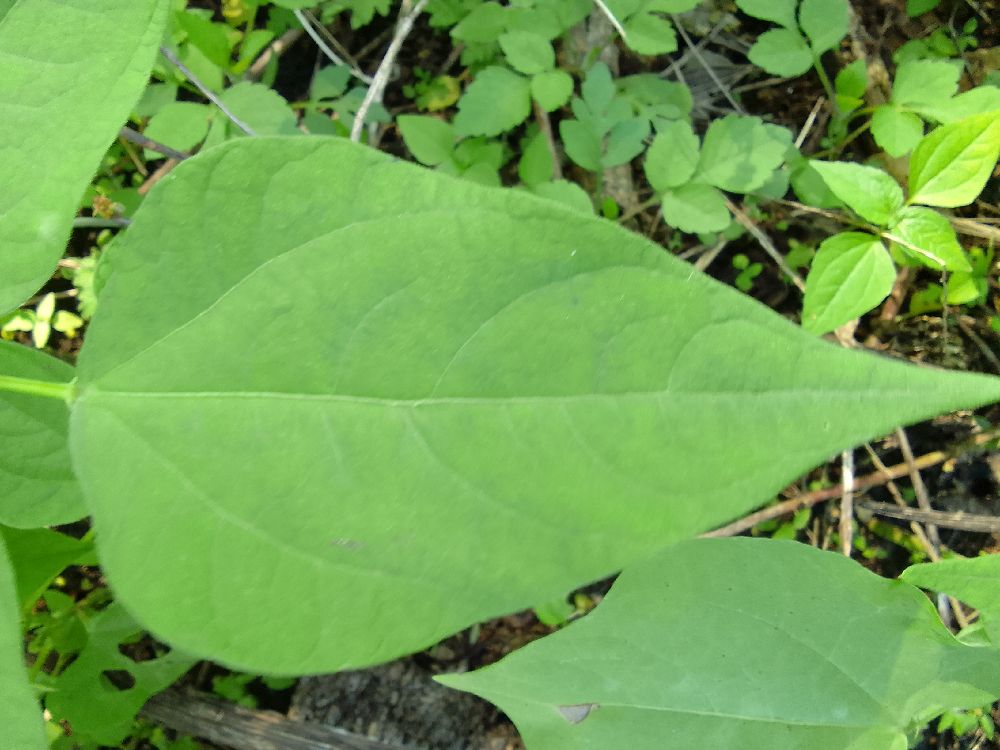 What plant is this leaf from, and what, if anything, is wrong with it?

common bean, healthy
